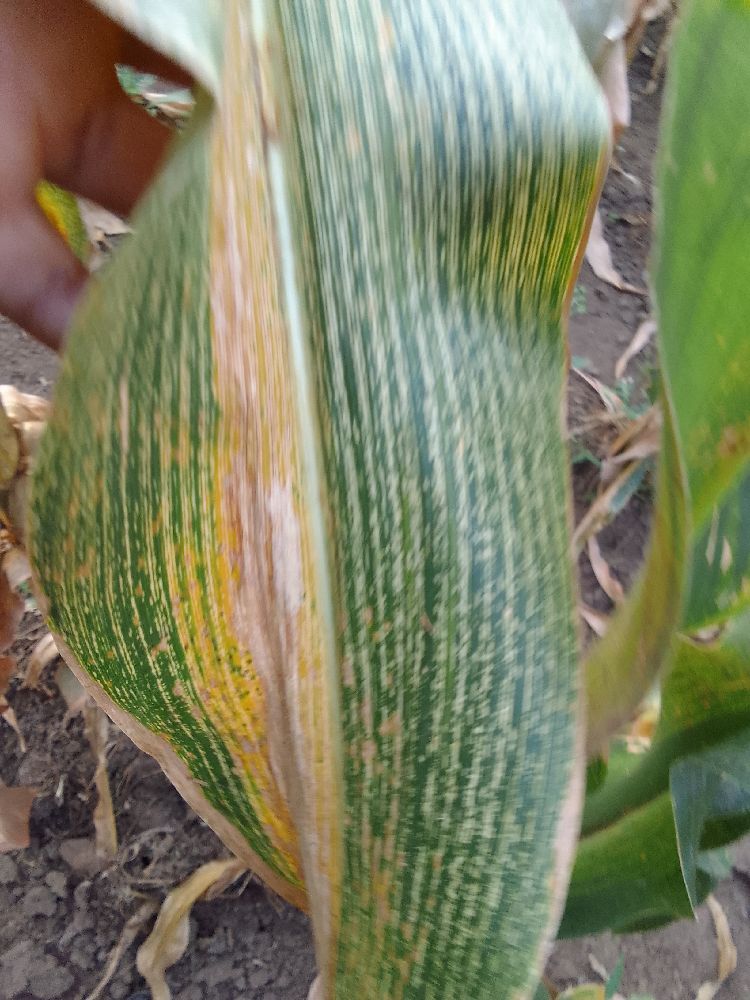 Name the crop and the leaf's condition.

maize, maize streak virus
